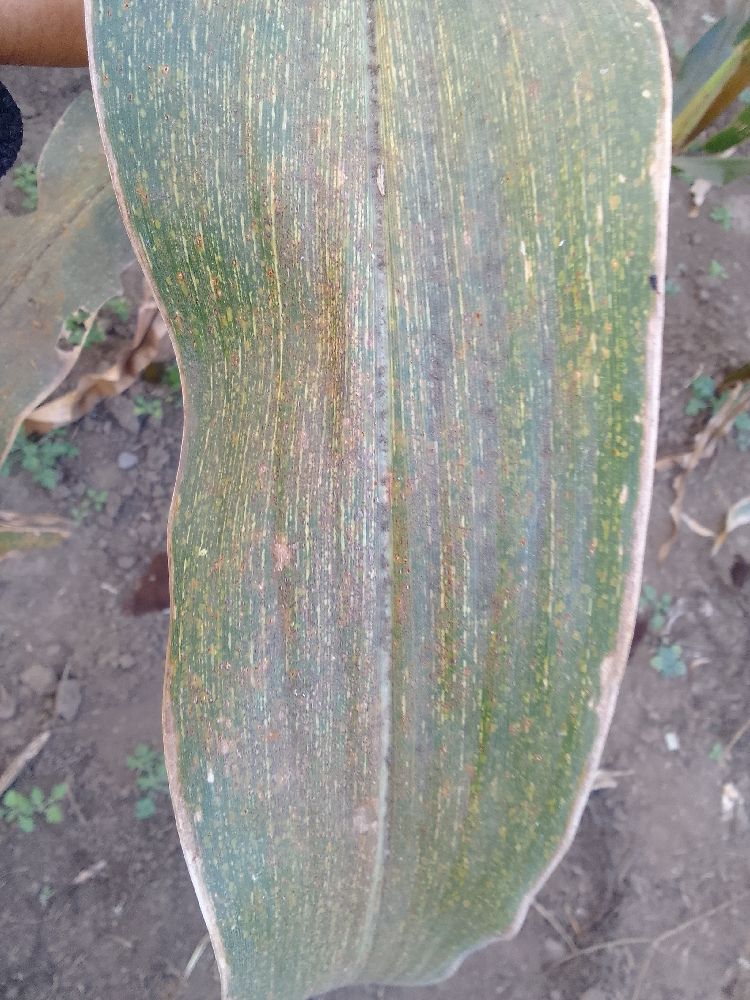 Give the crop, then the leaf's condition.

maize, maize streak virus
